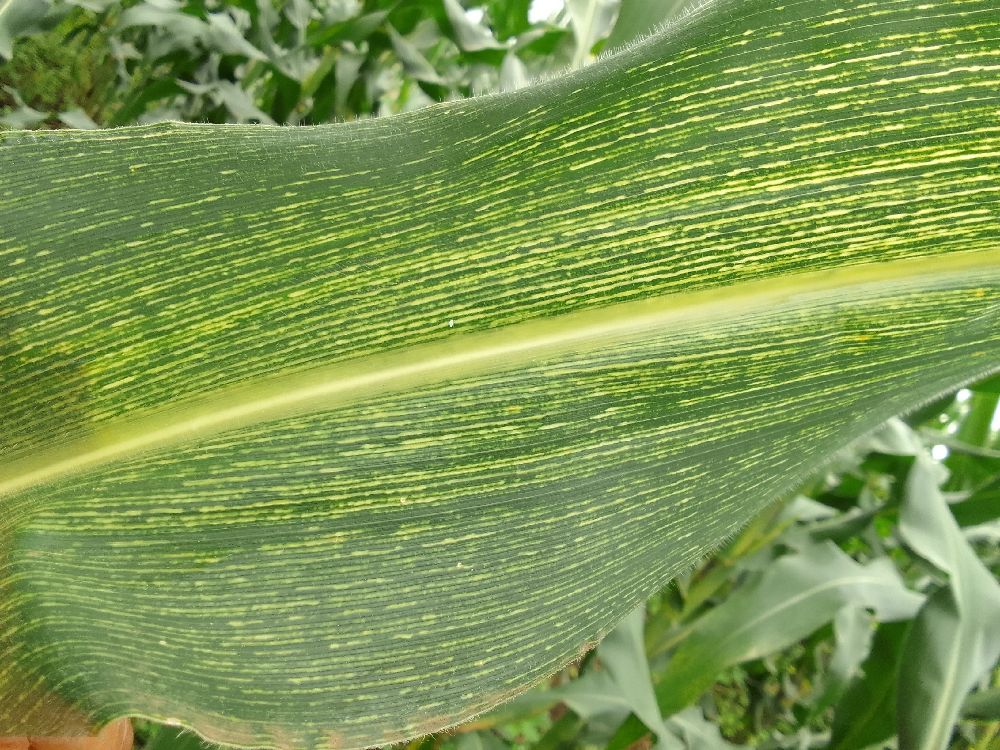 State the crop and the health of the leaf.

maize, maize streak virus
